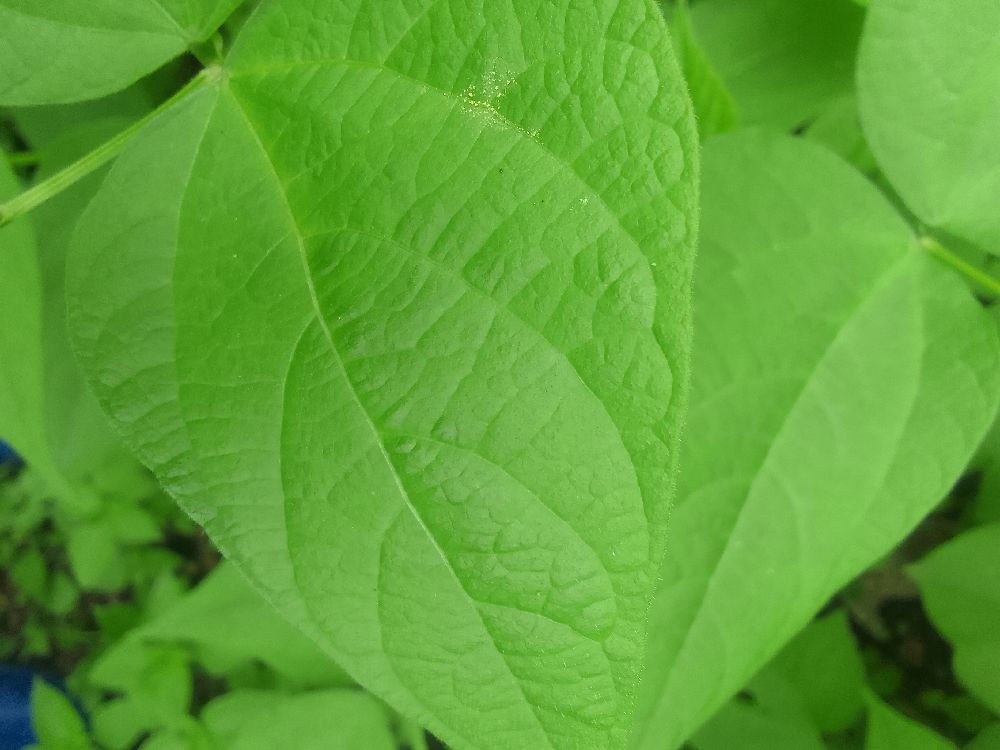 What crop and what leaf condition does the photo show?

common bean, healthy
